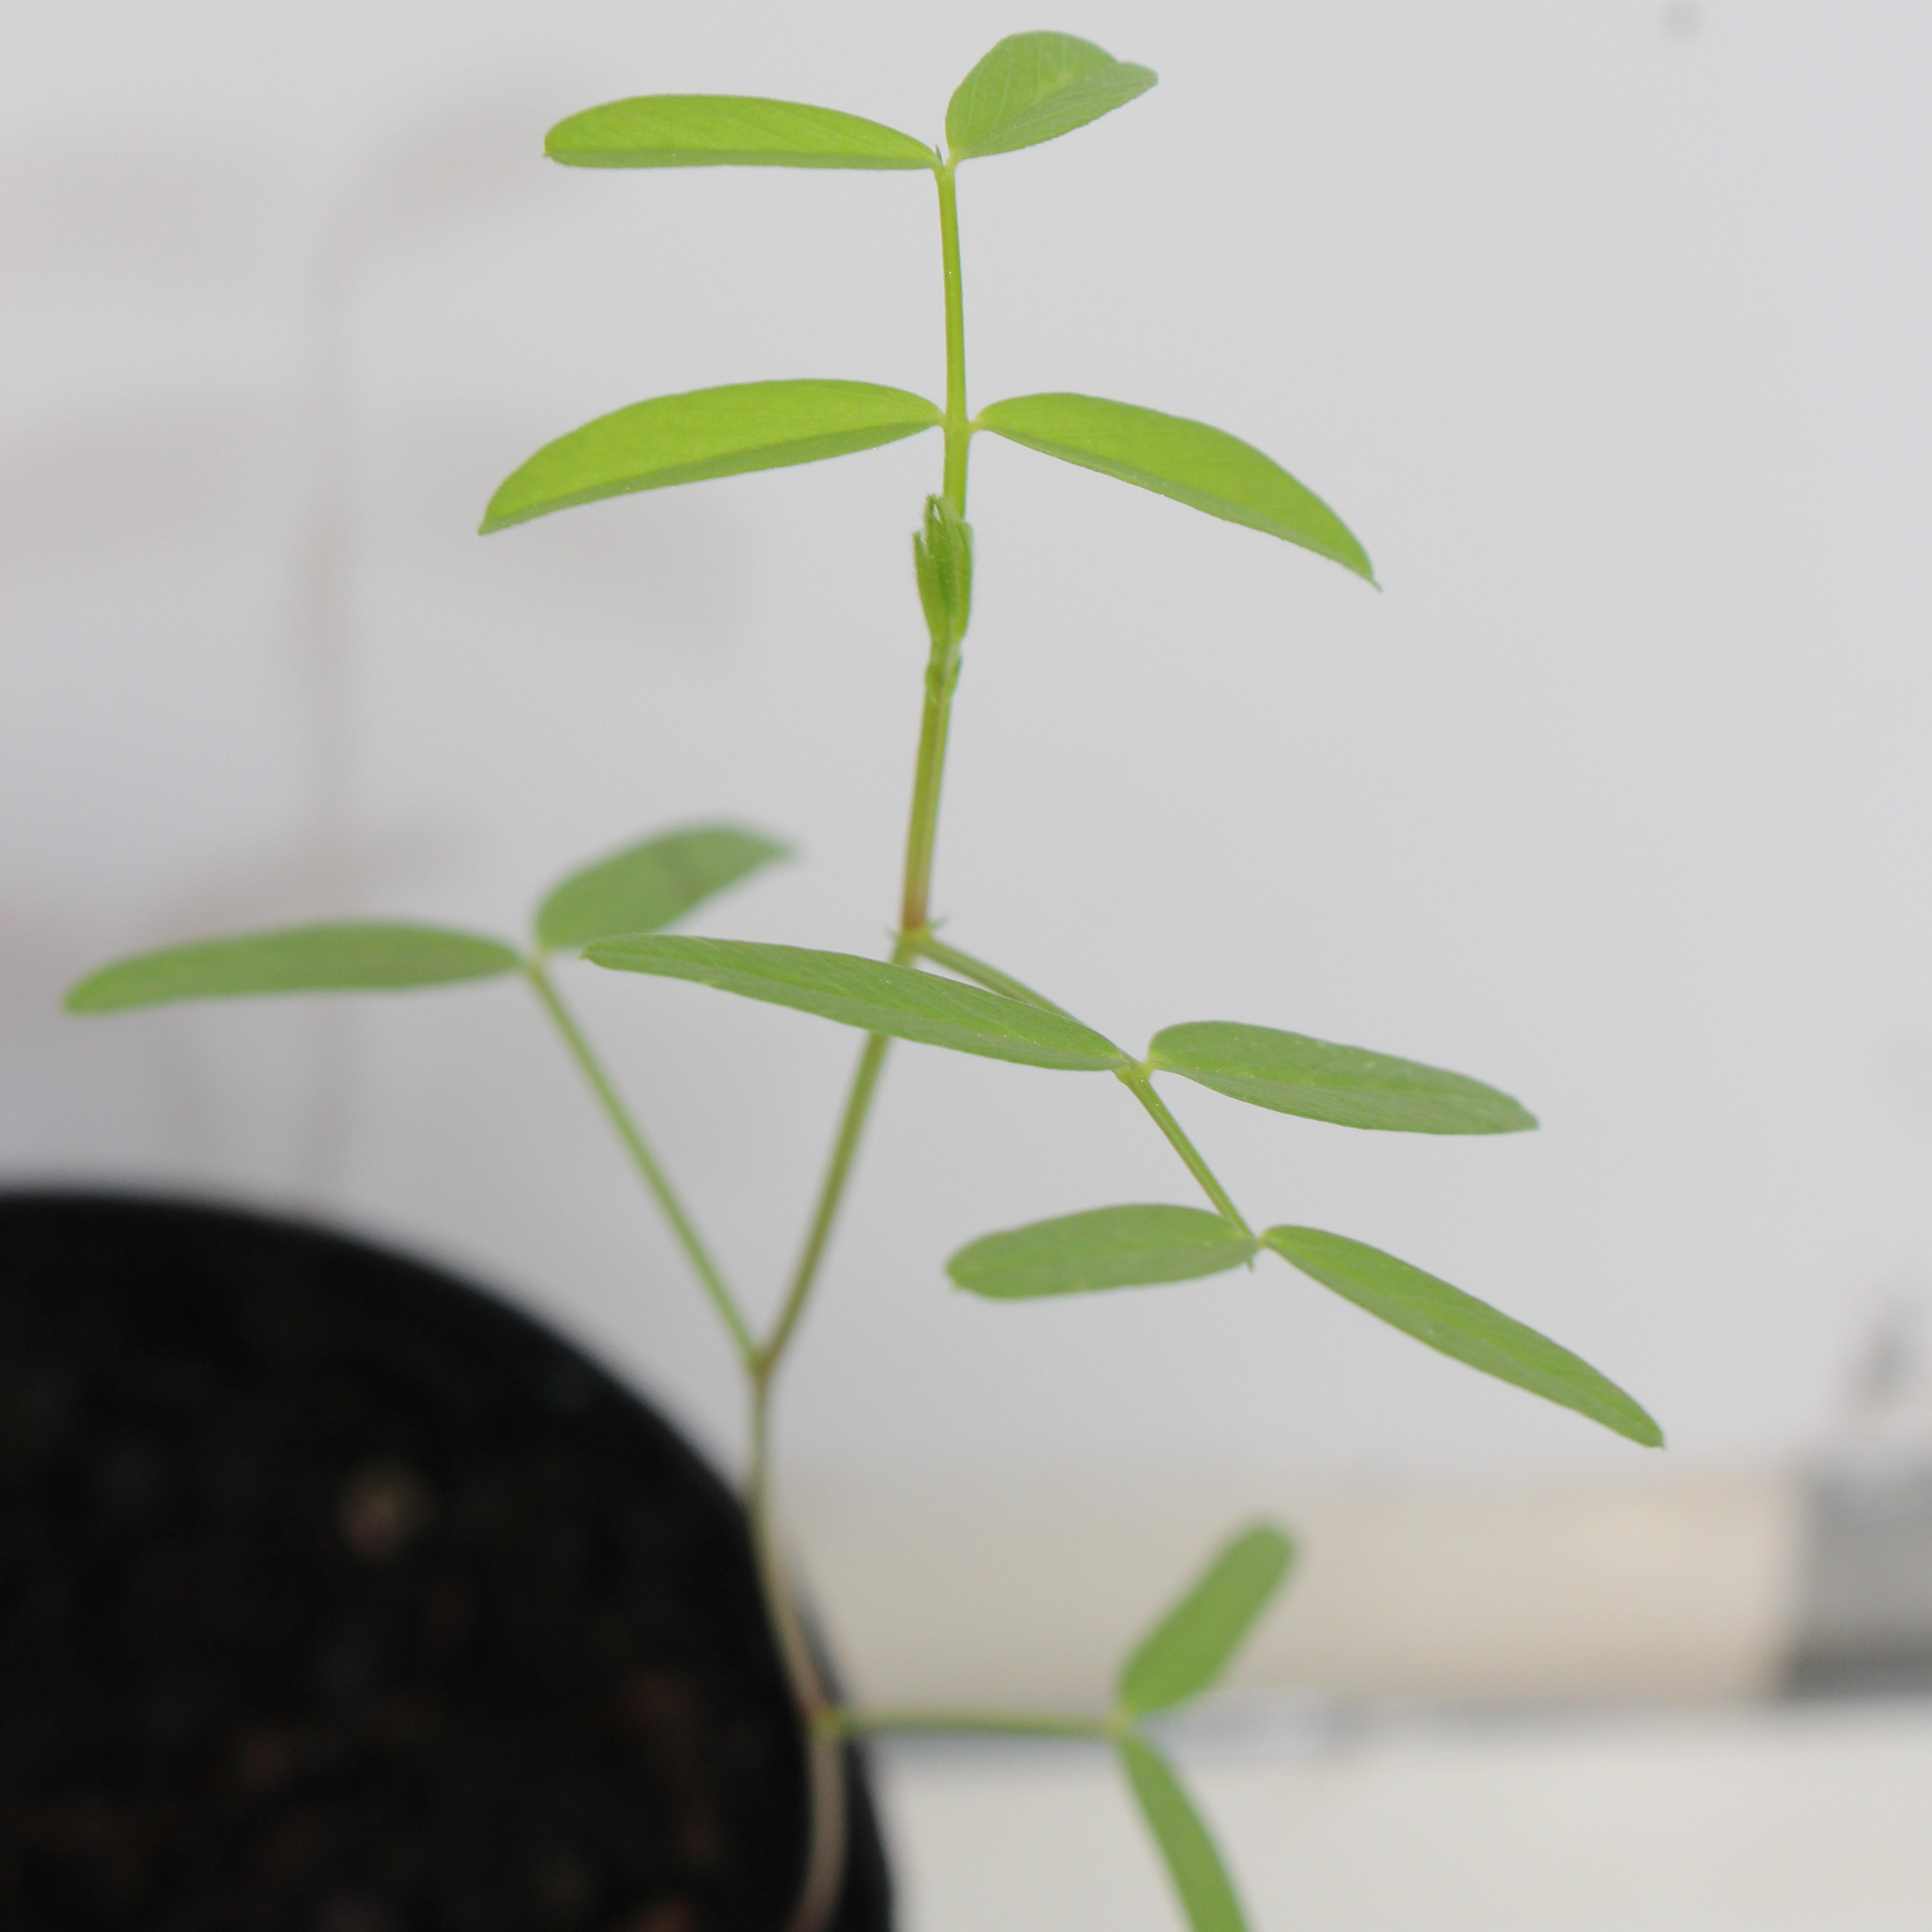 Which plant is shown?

Vicia sativa
